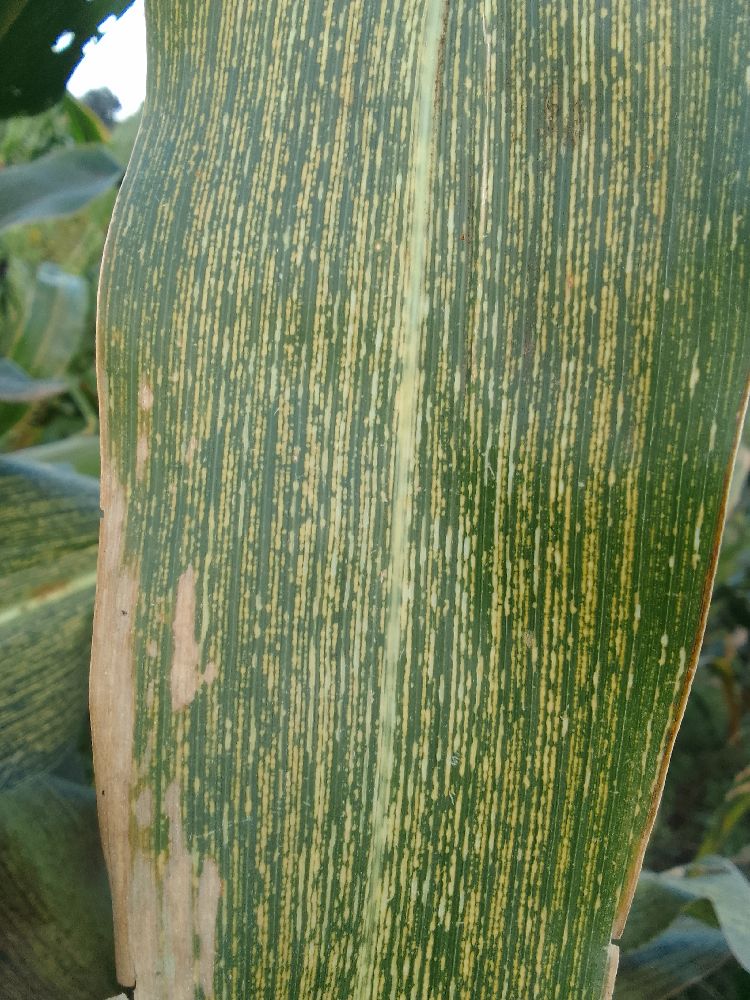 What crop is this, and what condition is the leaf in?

maize, maize streak virus
